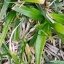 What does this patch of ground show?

grass
